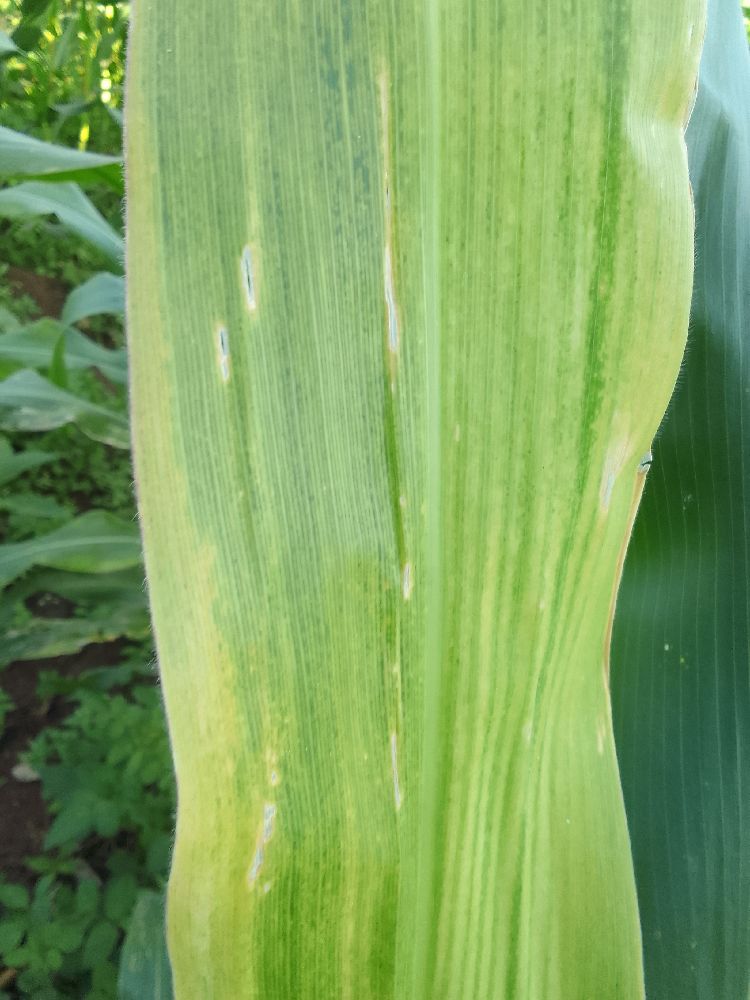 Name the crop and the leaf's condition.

maize, maize lethal necrosis
